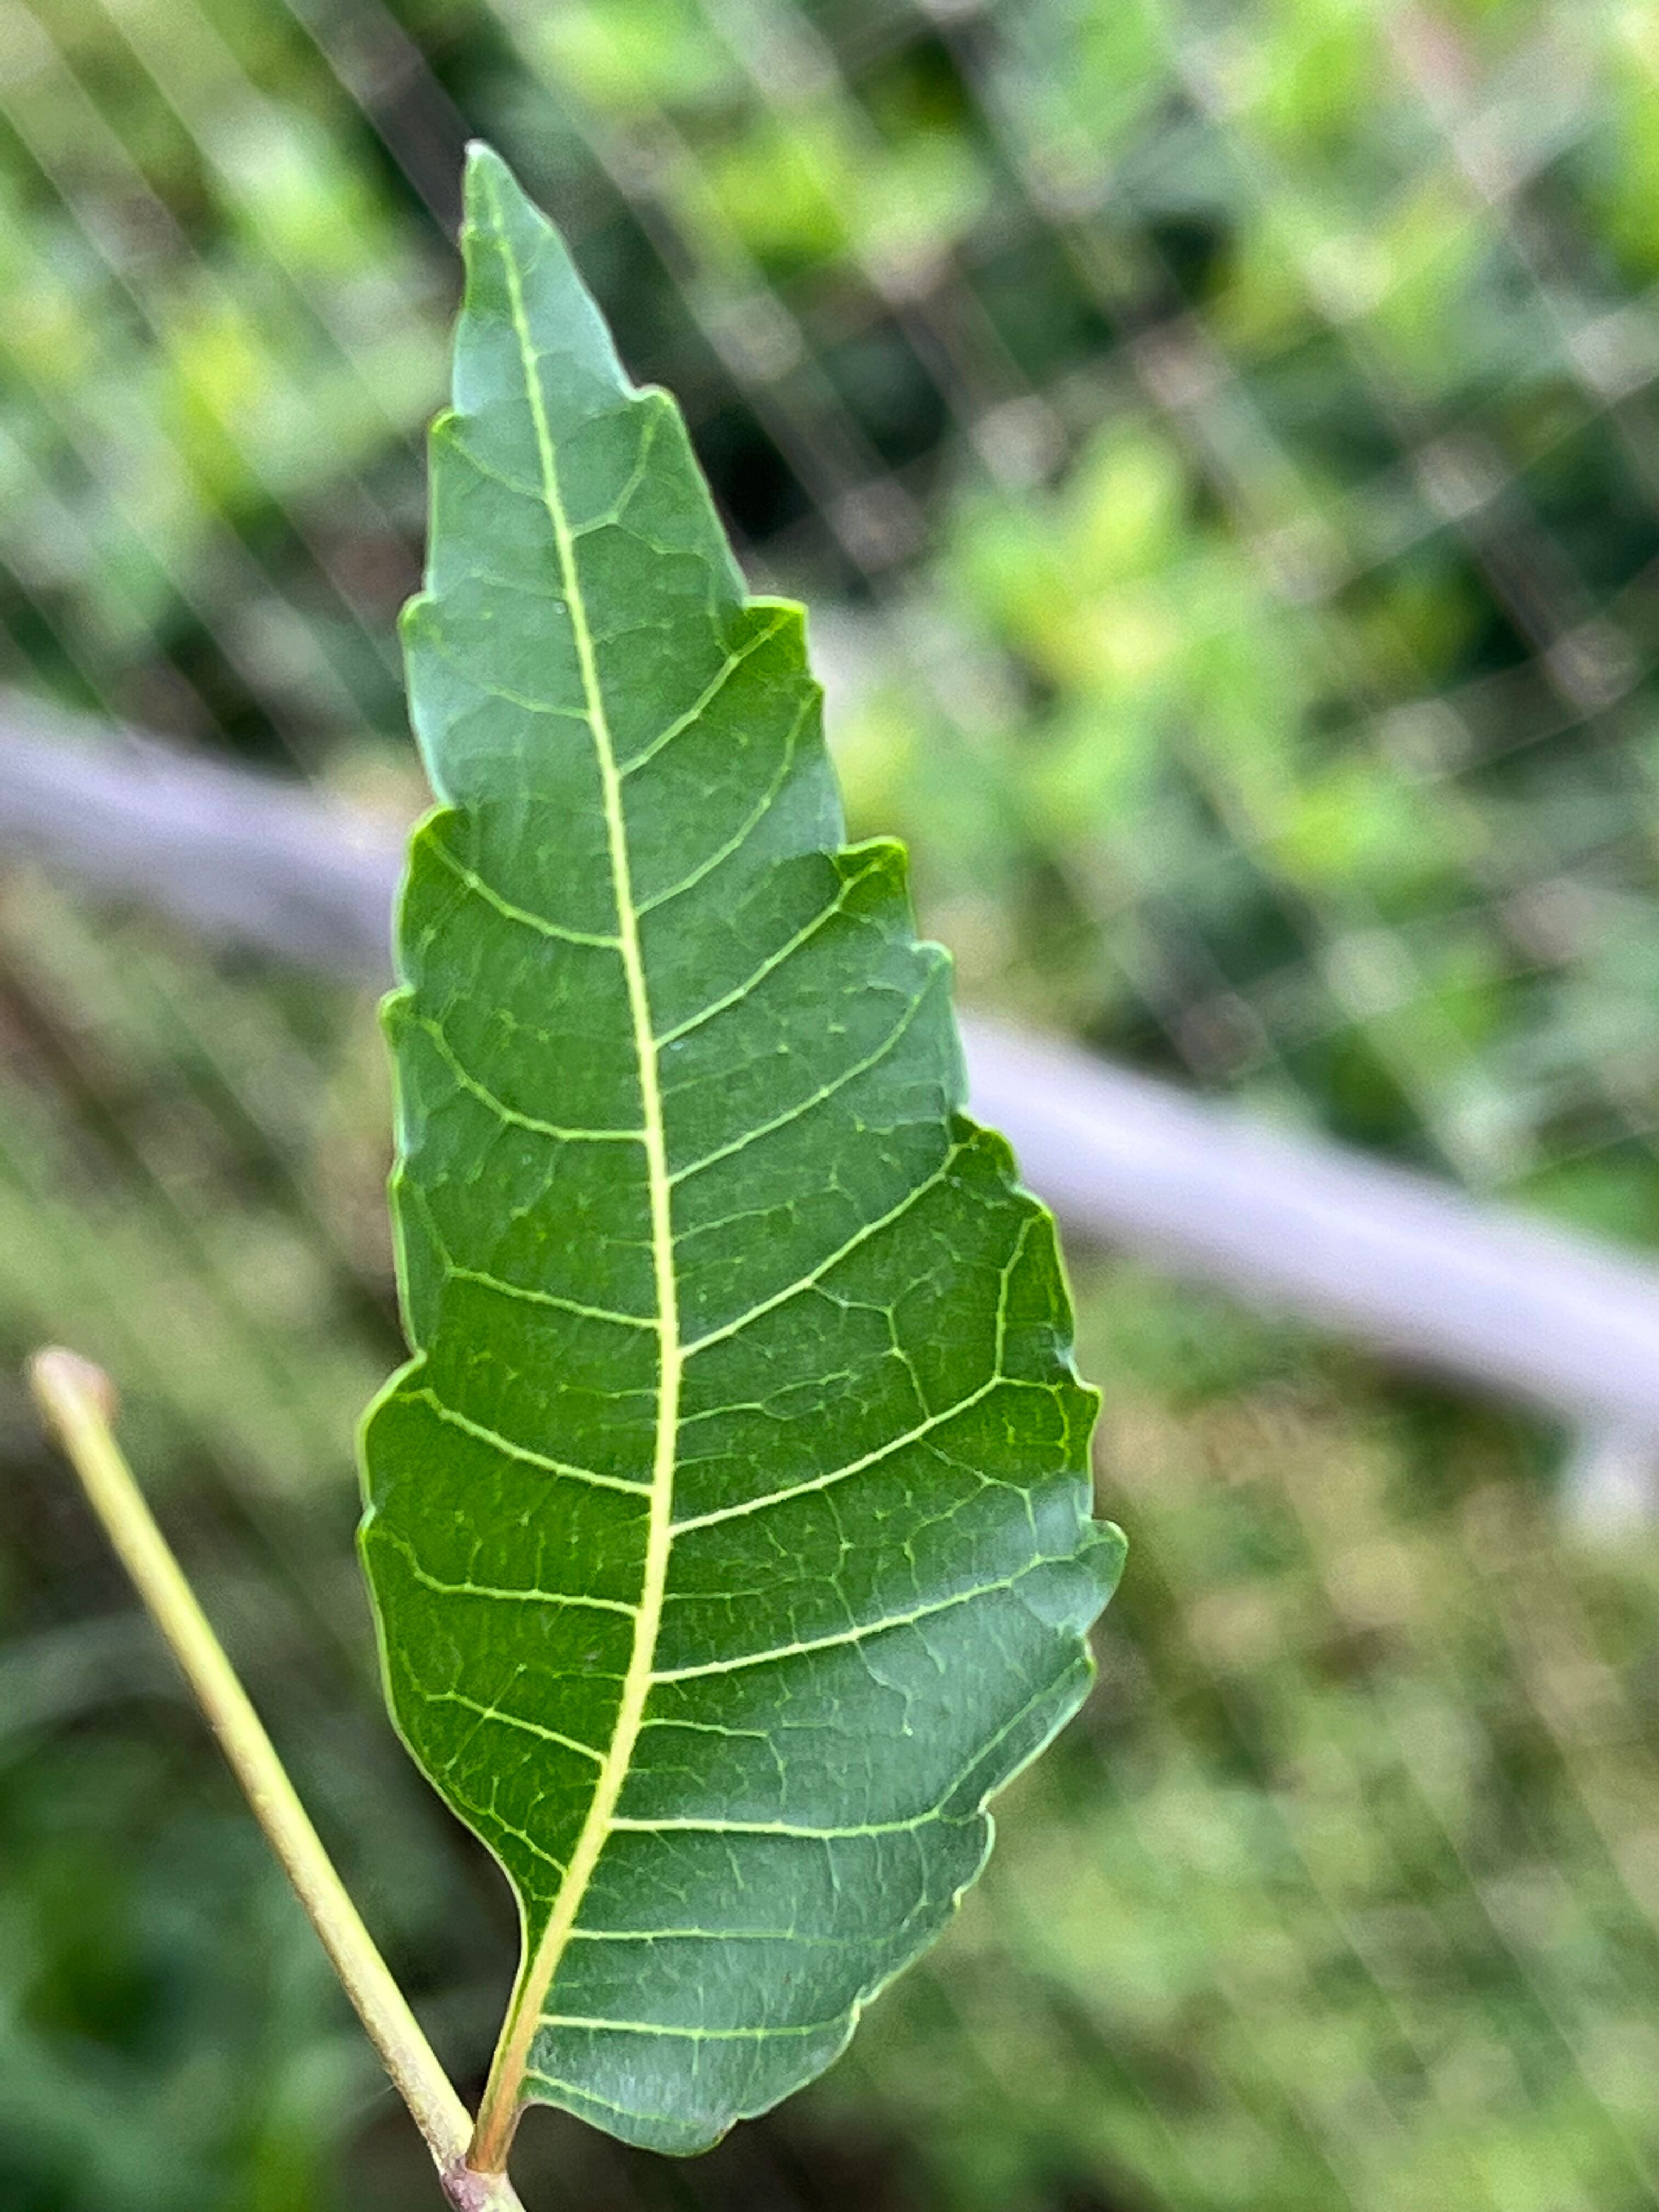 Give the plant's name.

neem
